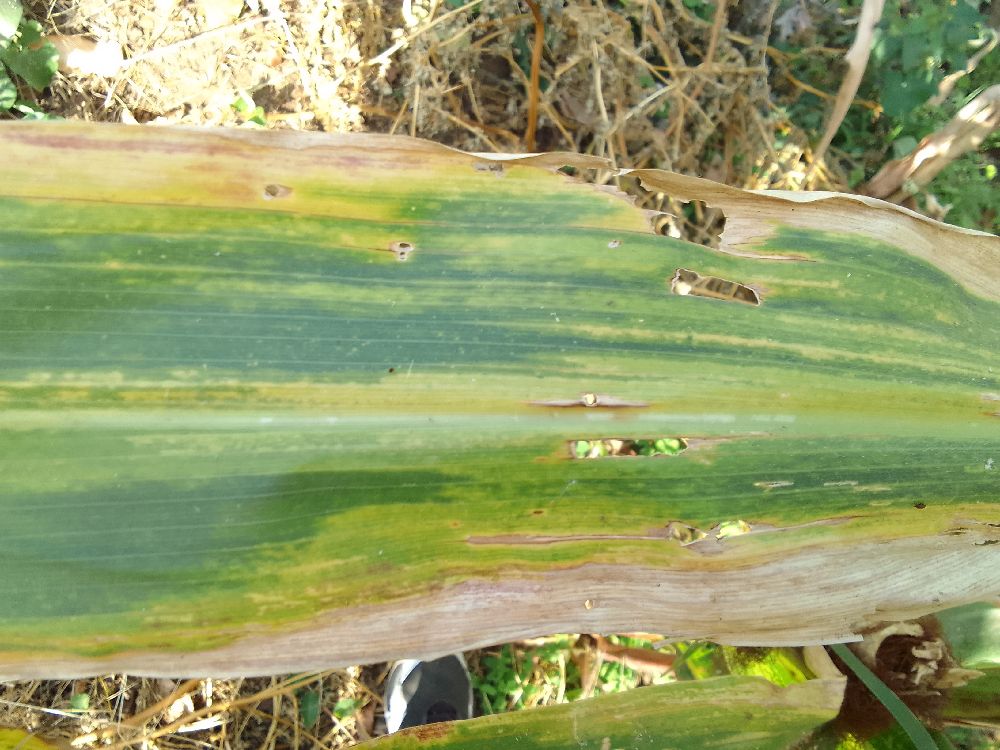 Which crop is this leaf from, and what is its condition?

maize, maize lethal necrosis
